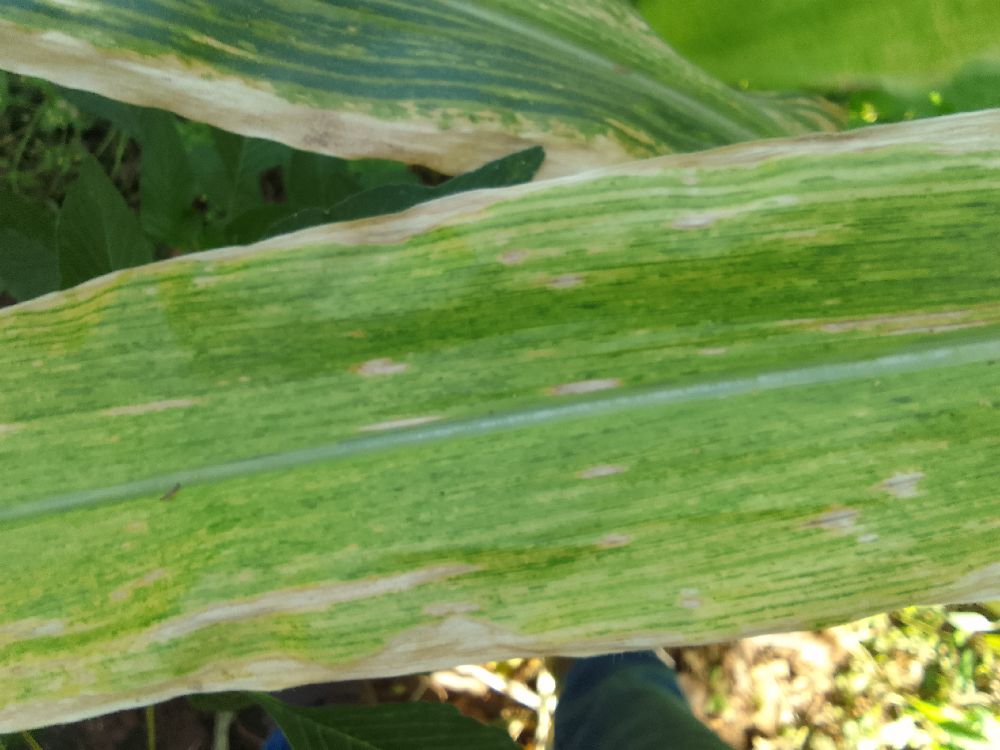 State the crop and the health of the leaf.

maize, maize lethal necrosis
